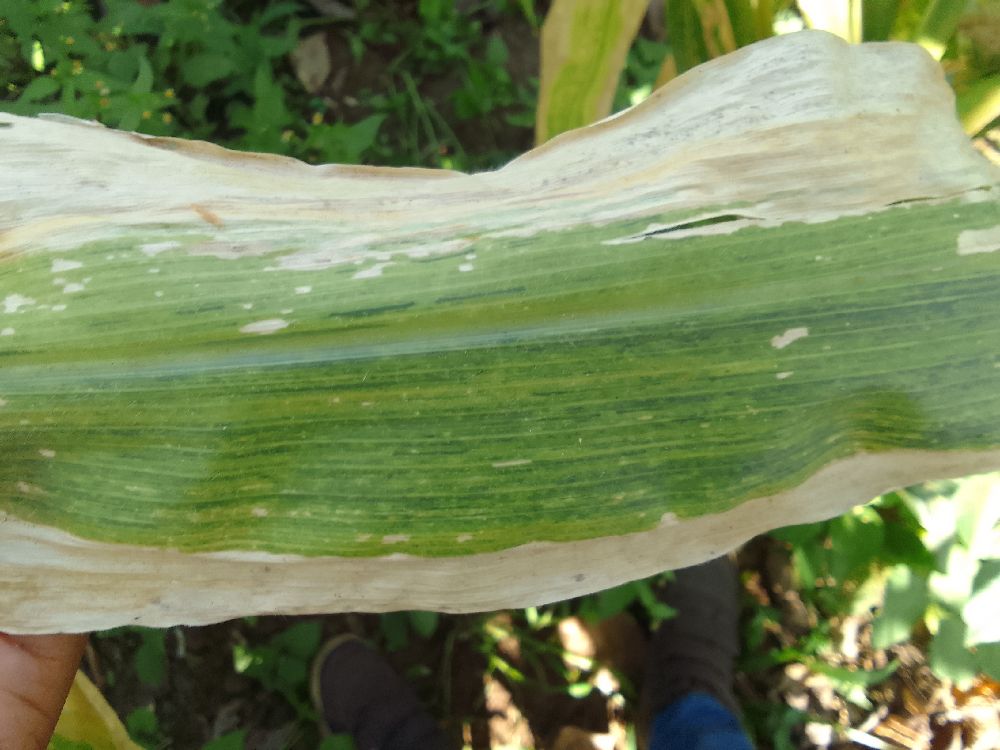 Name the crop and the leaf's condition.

maize, maize lethal necrosis
